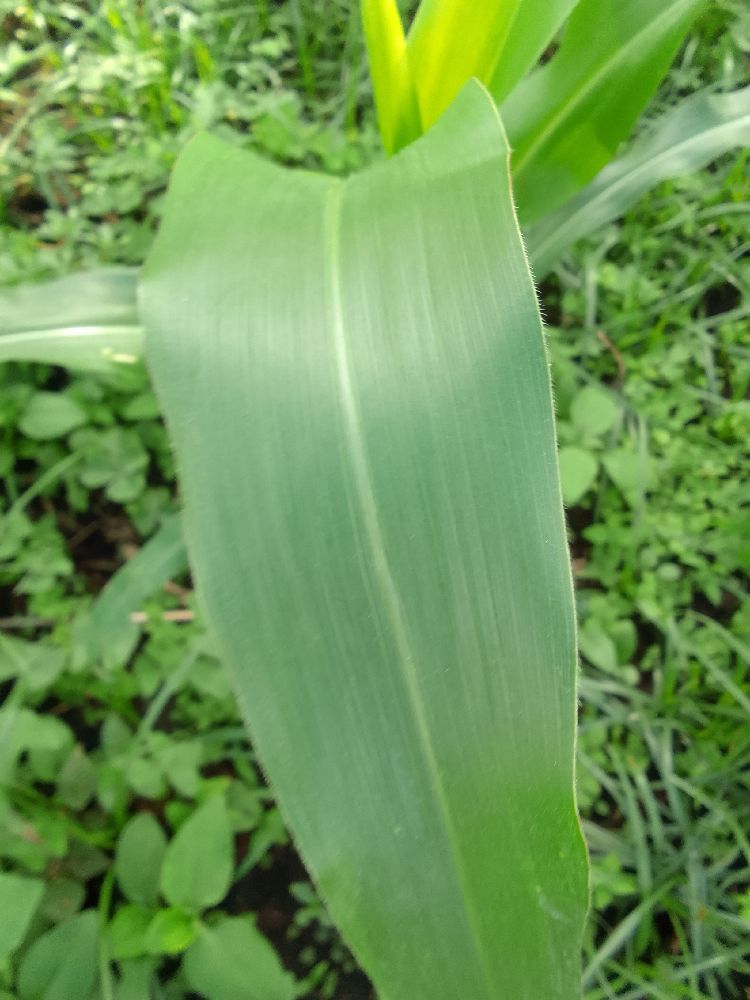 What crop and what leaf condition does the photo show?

maize, healthy
